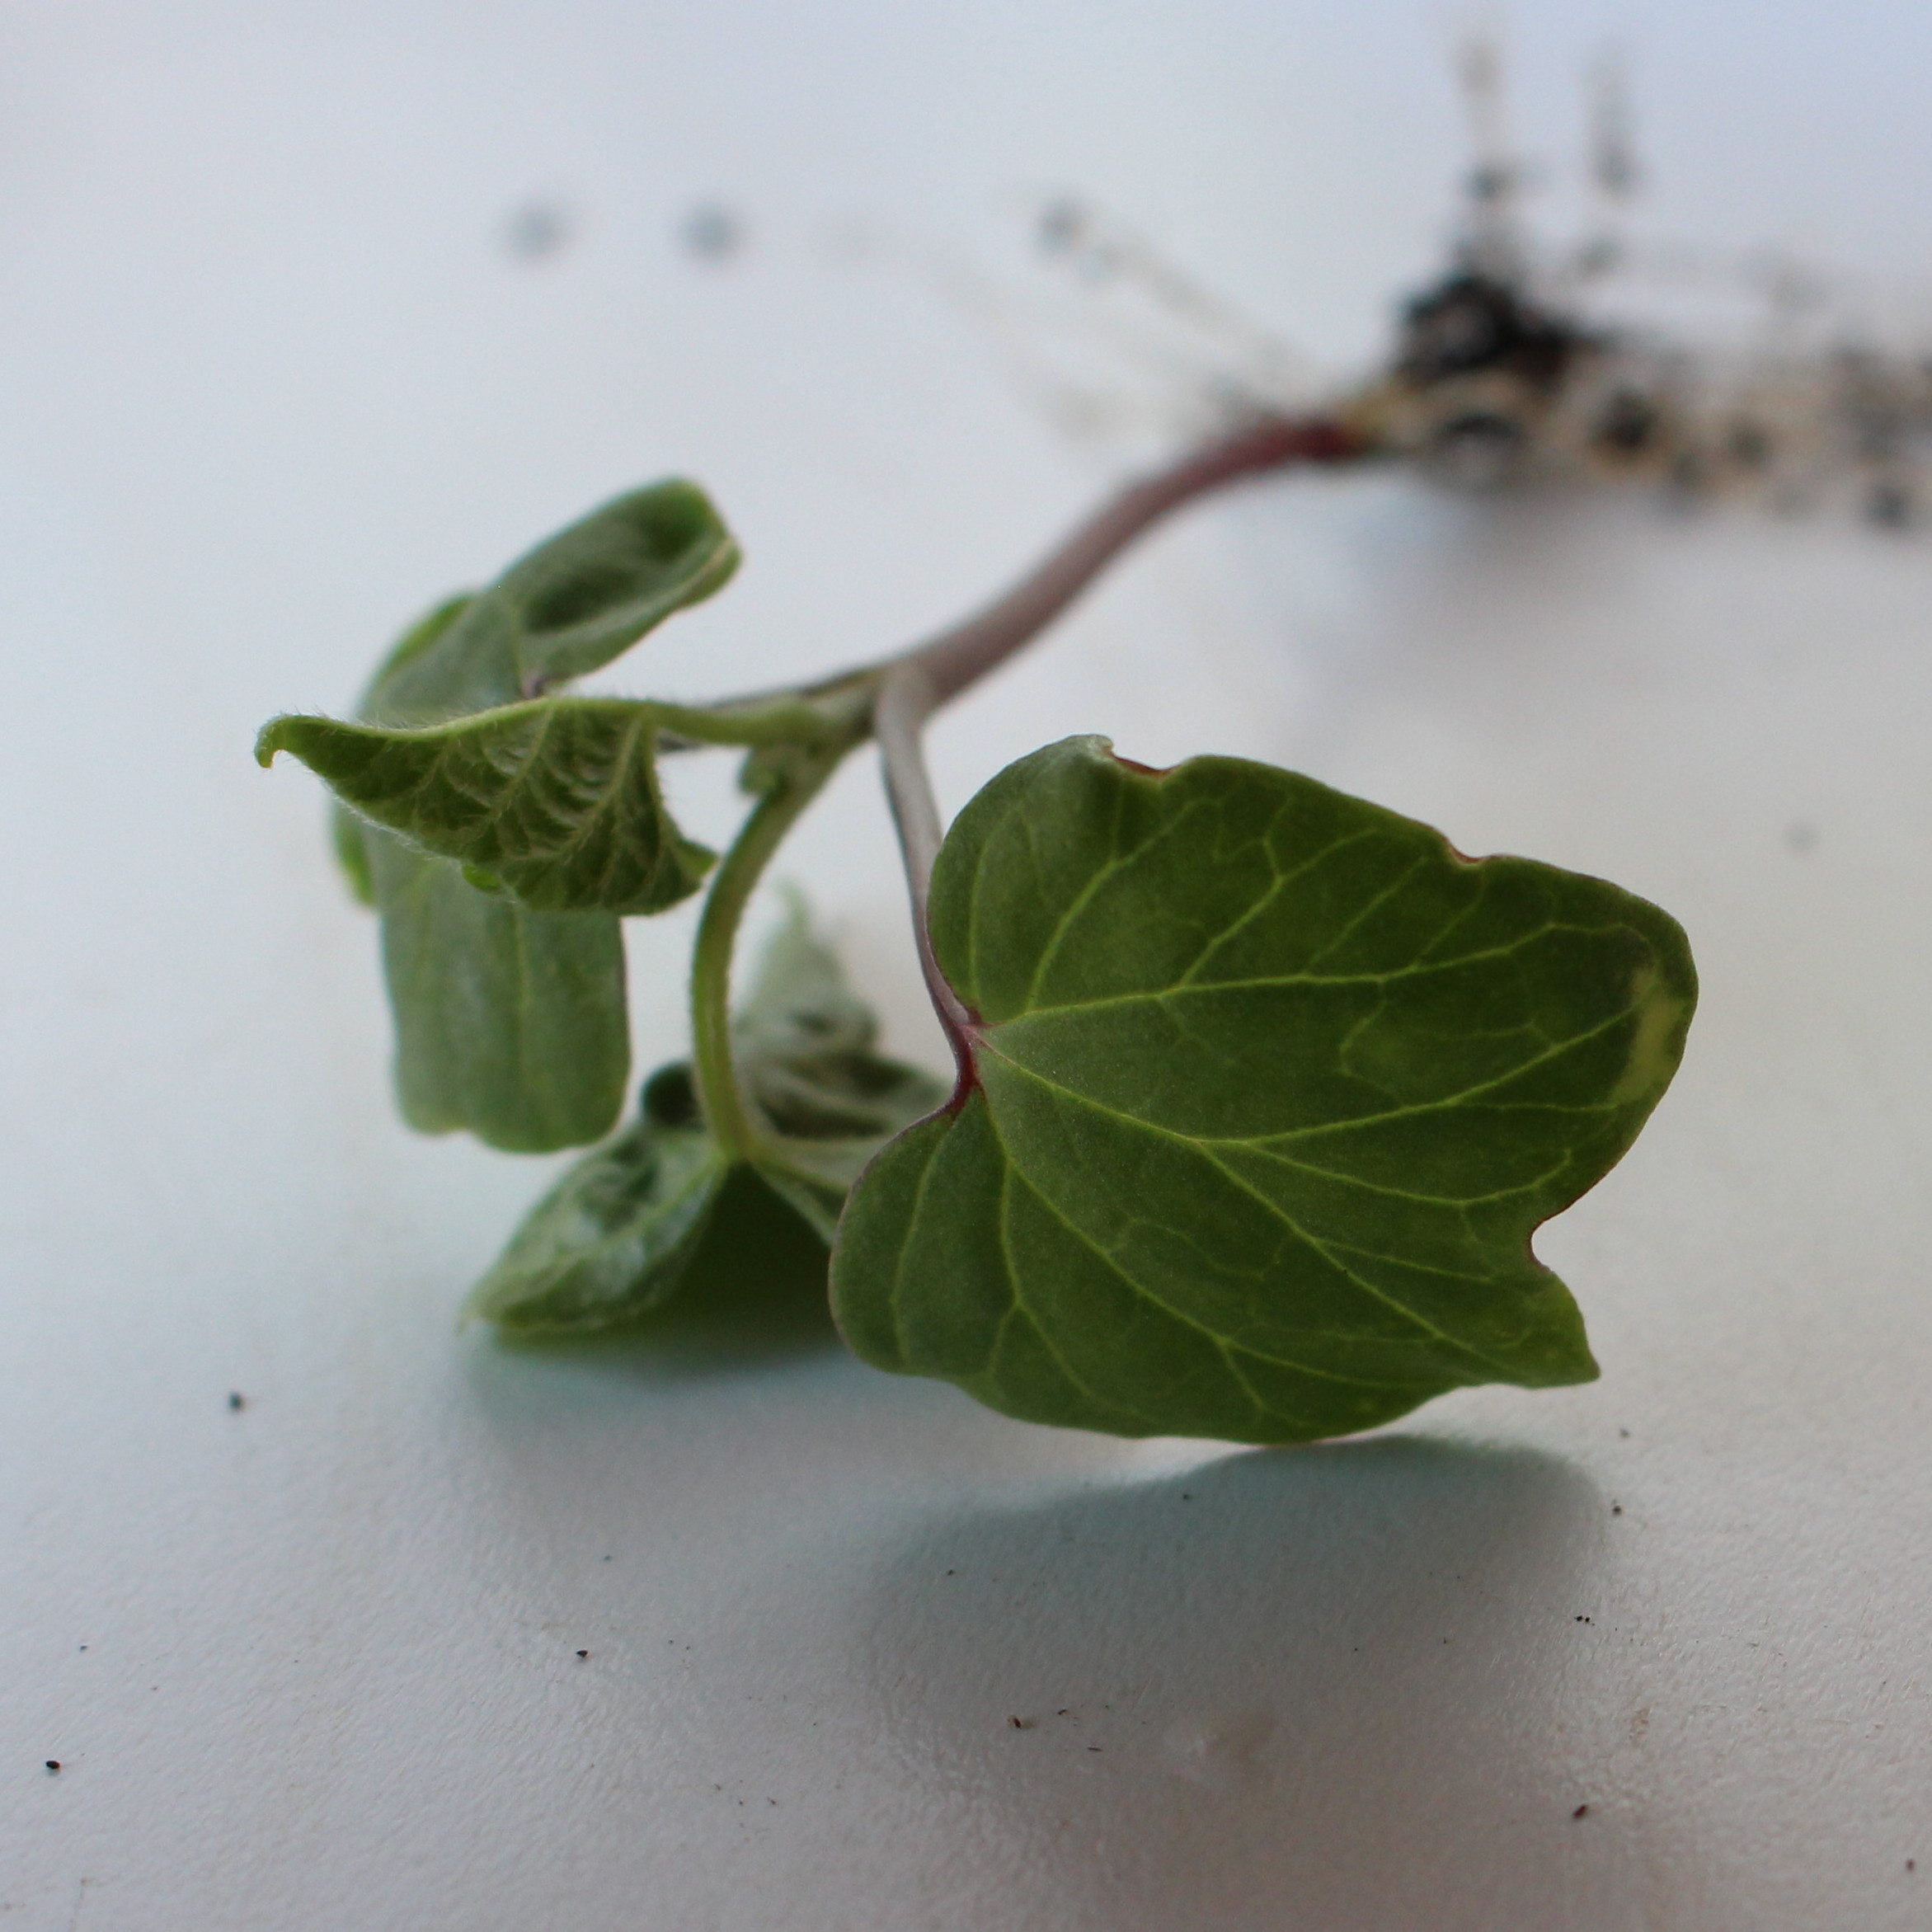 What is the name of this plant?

Convolvulus arvensis
